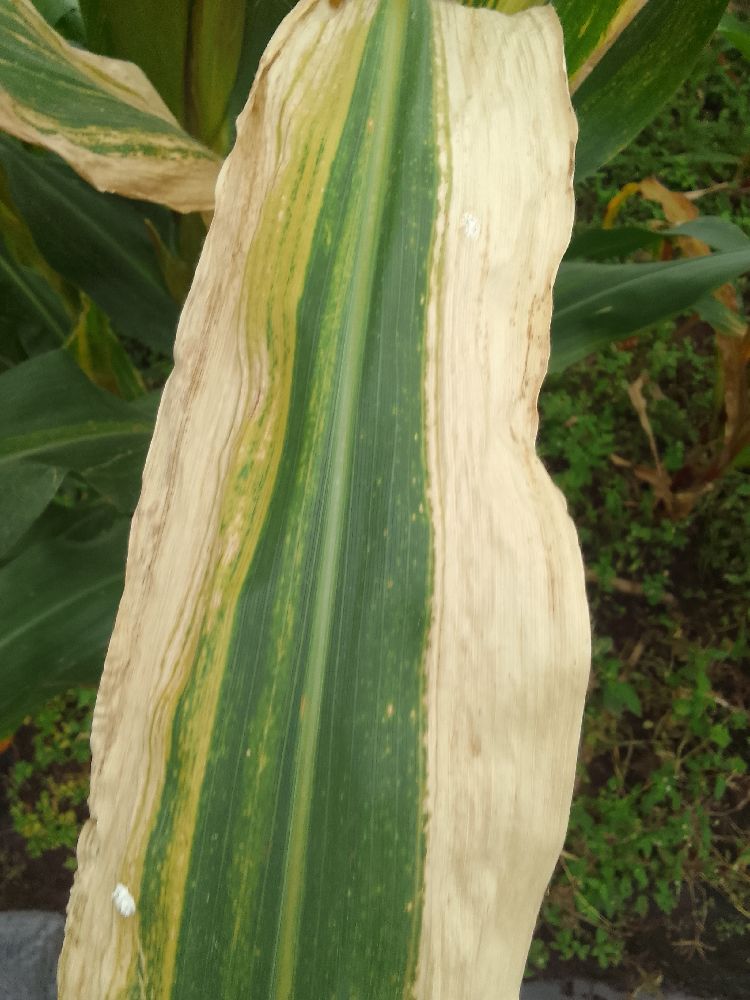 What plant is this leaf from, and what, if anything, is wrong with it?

maize, maize lethal necrosis
